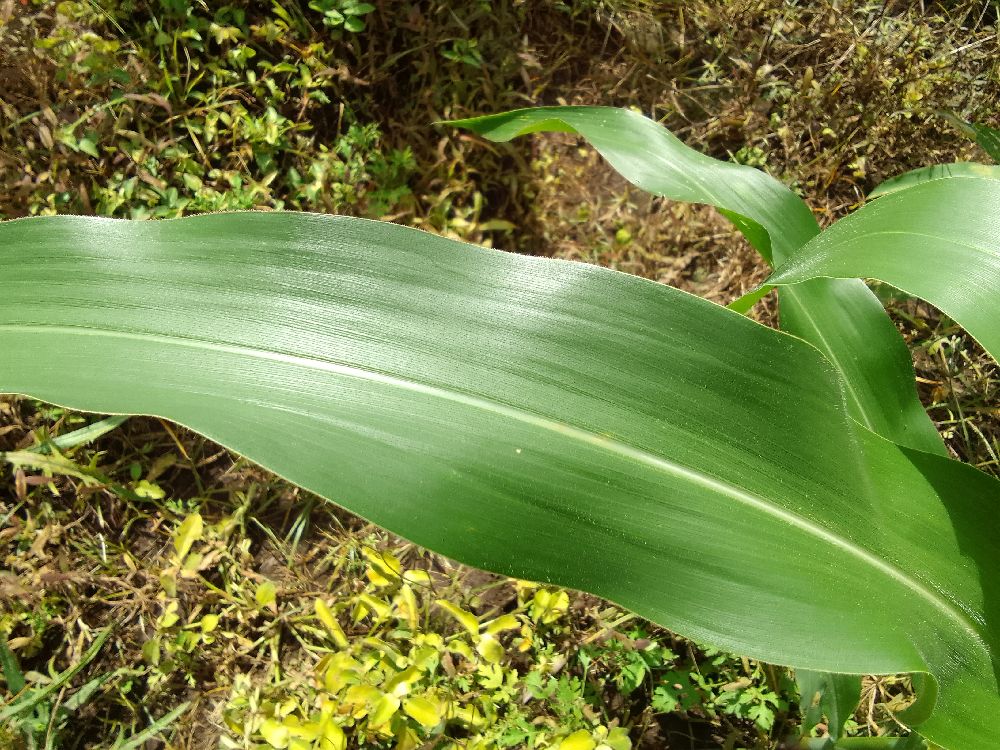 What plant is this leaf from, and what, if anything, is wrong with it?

maize, healthy
